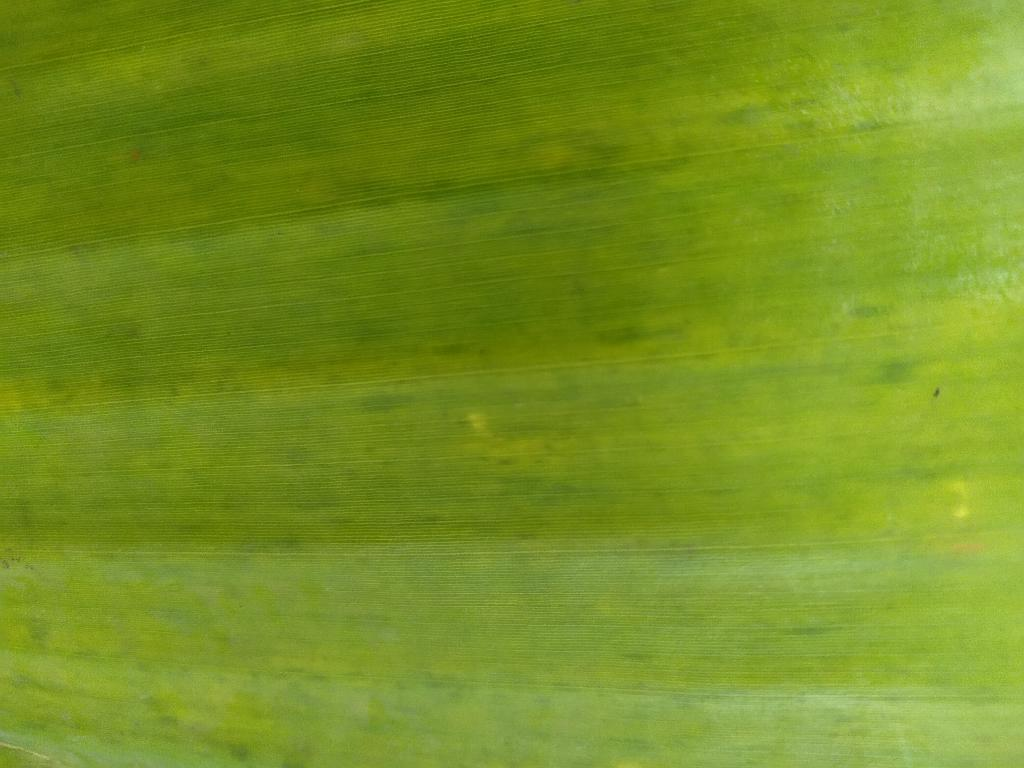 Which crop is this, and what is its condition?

banana, fusarium wilt race 1
